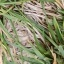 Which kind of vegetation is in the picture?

grass
